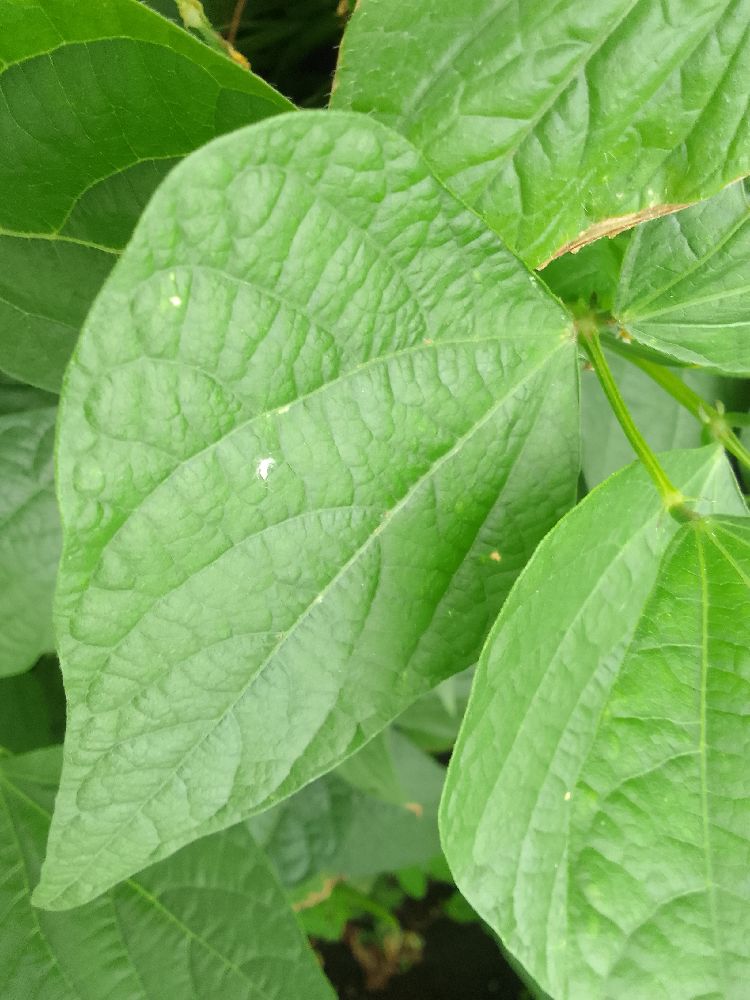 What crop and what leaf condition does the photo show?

common bean, healthy
